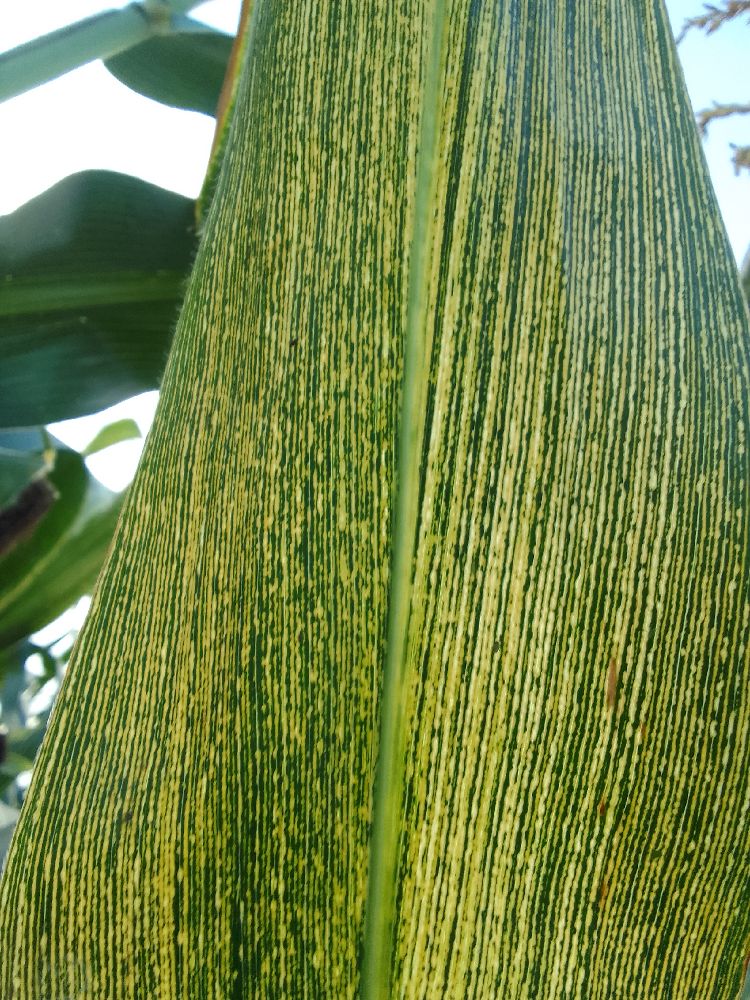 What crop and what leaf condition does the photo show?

maize, maize streak virus
